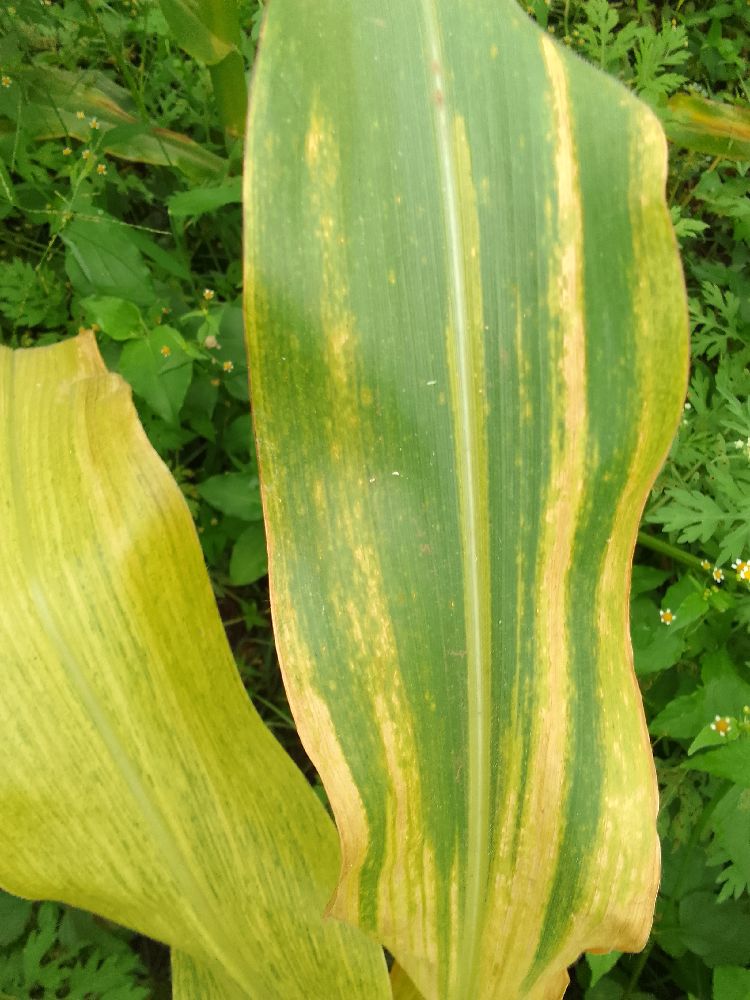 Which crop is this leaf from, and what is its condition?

maize, maize lethal necrosis
